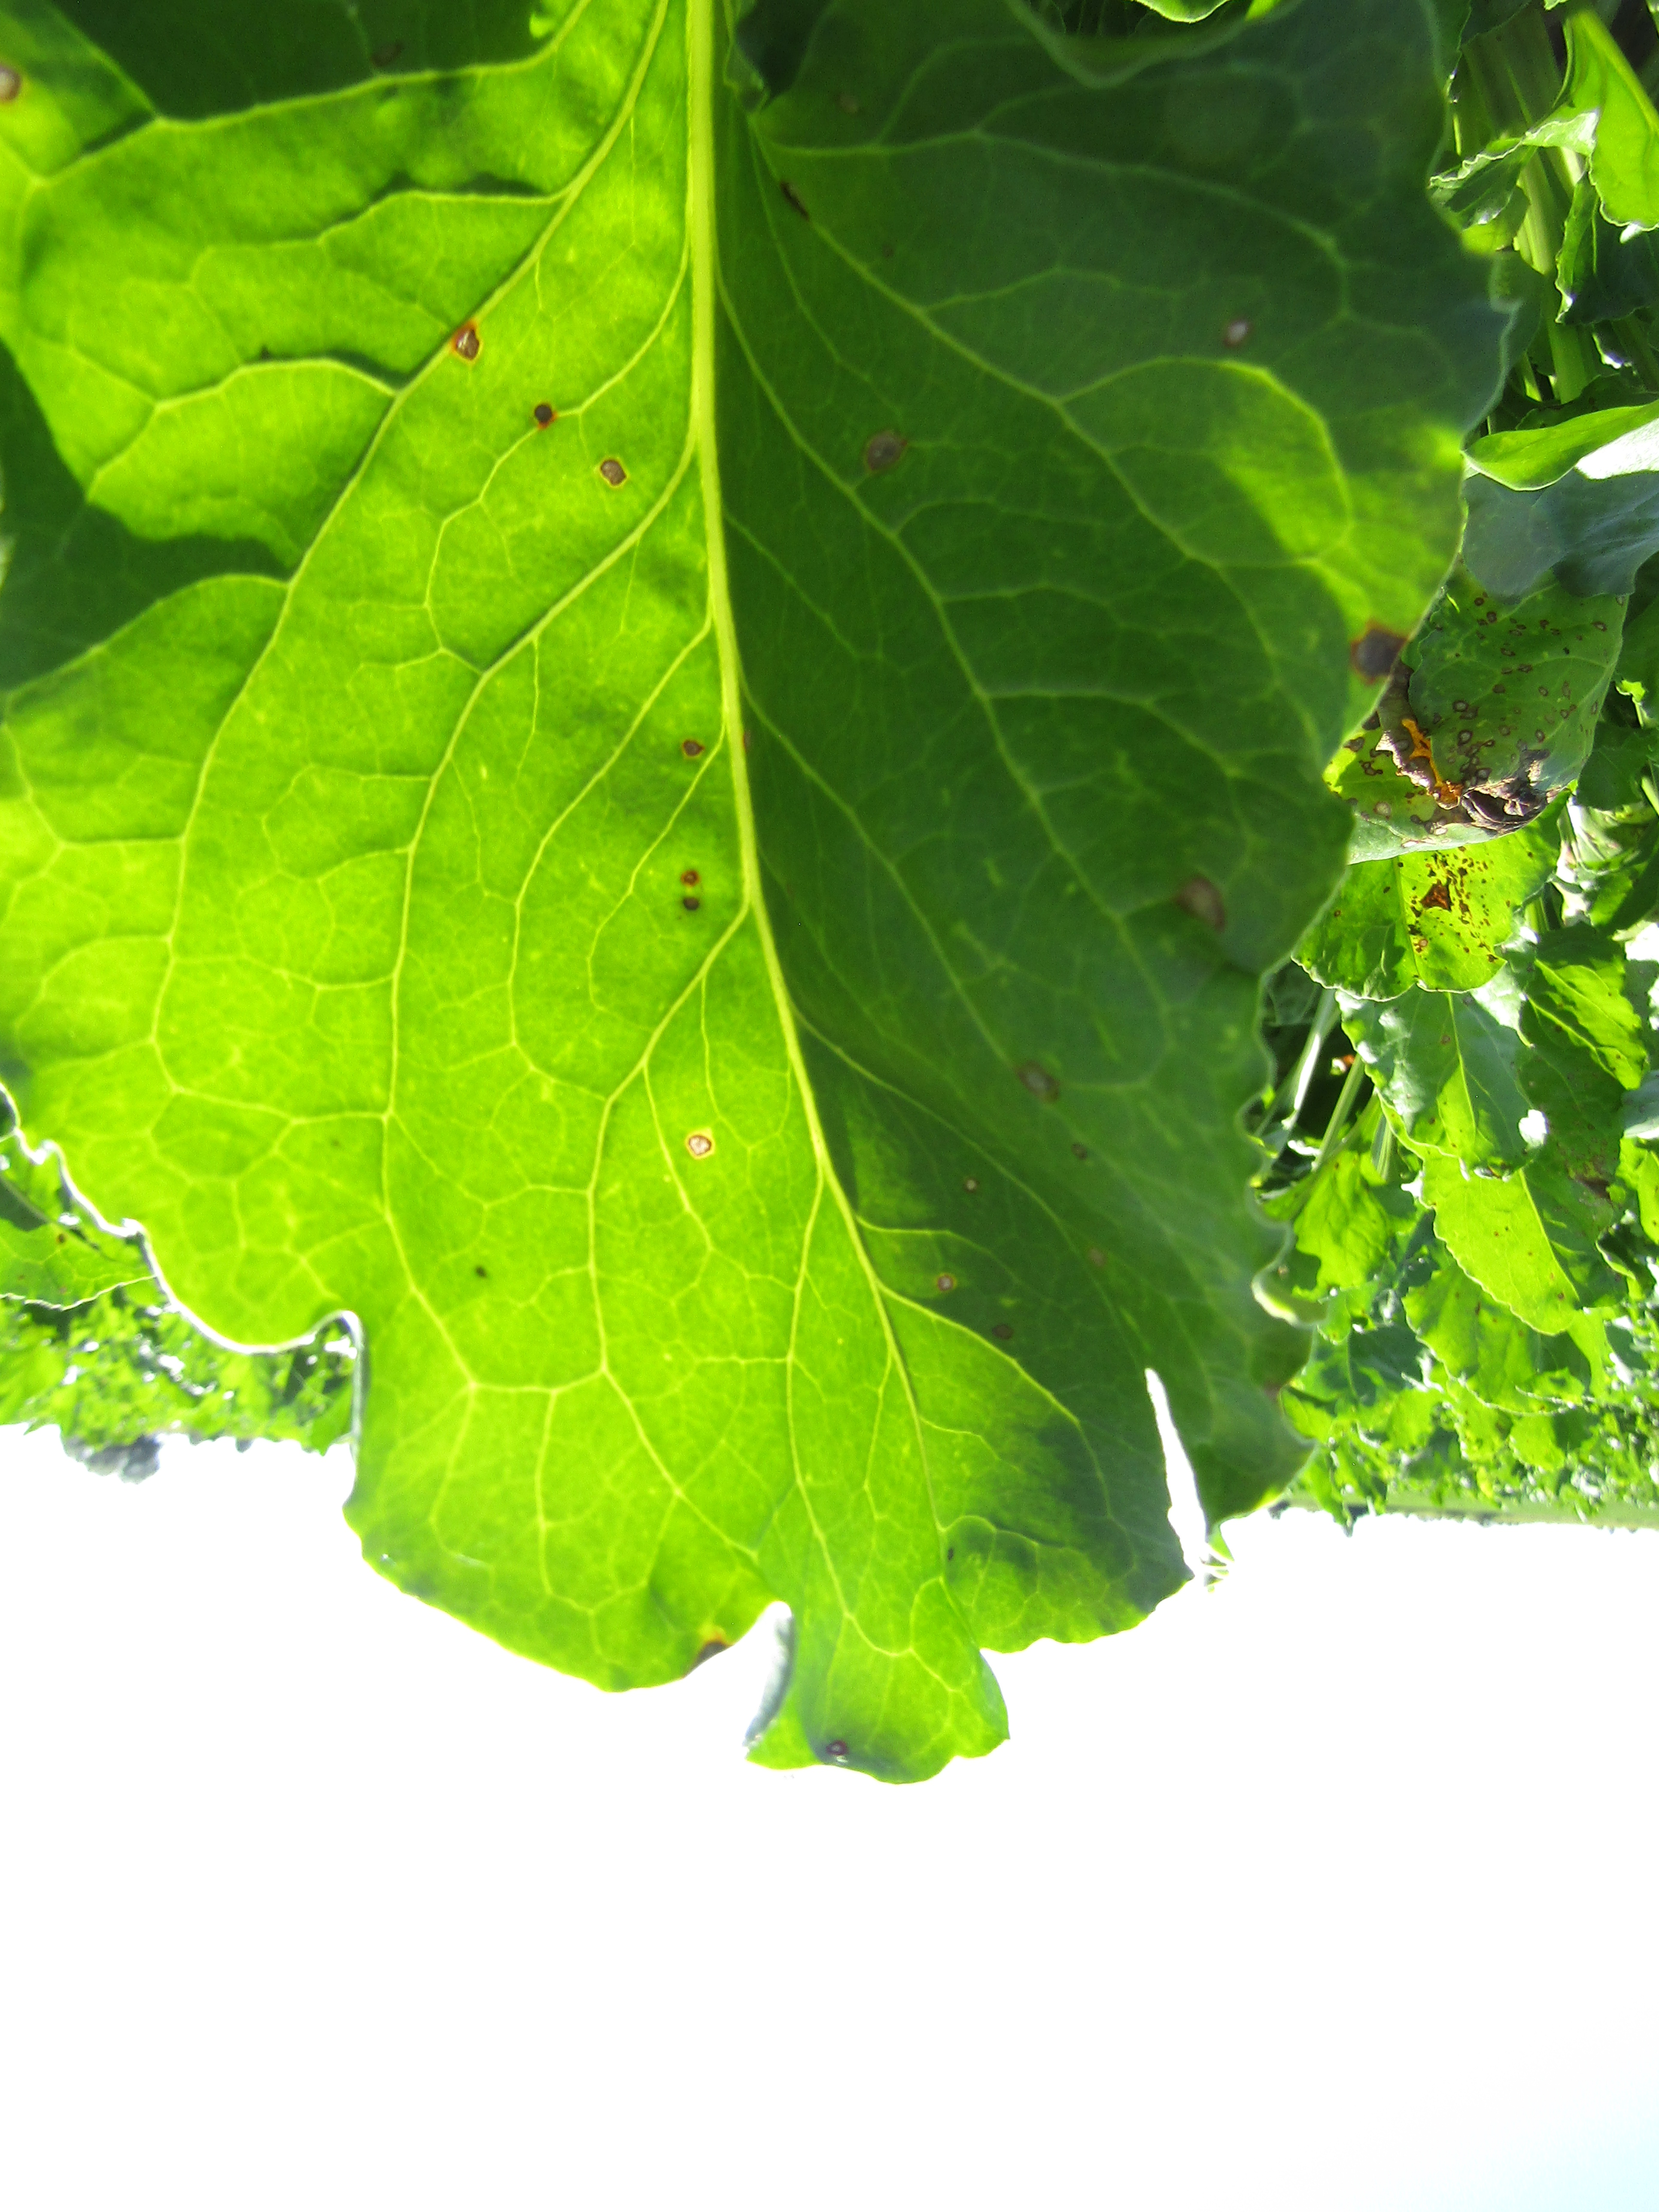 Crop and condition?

beet, cercospora
